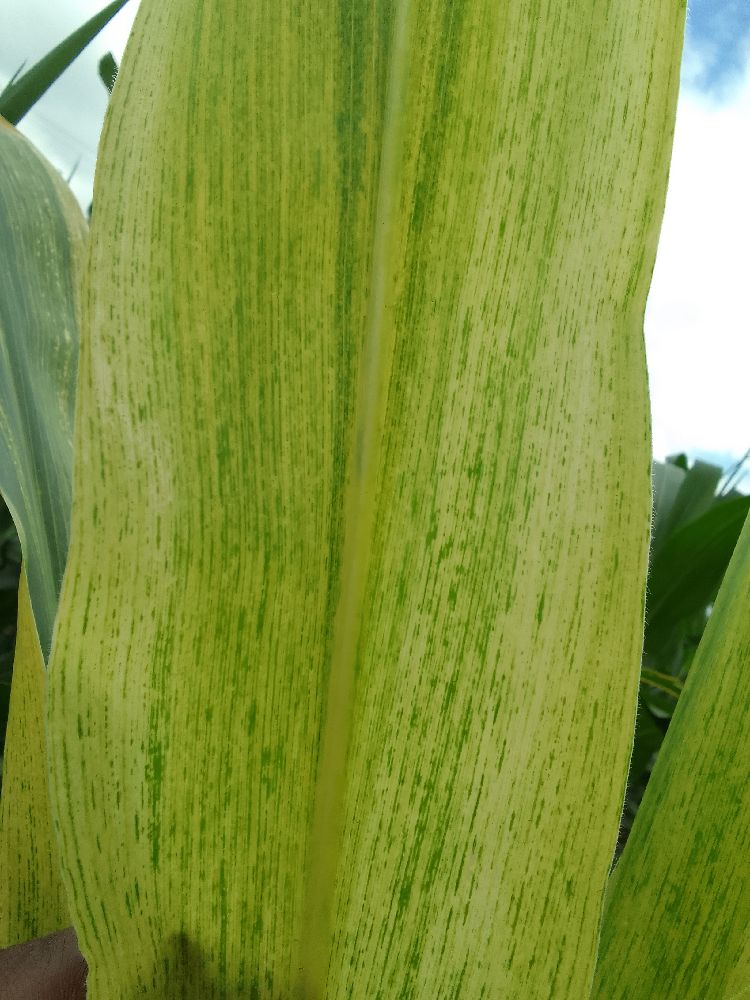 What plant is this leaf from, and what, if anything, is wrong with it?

maize, maize lethal necrosis
